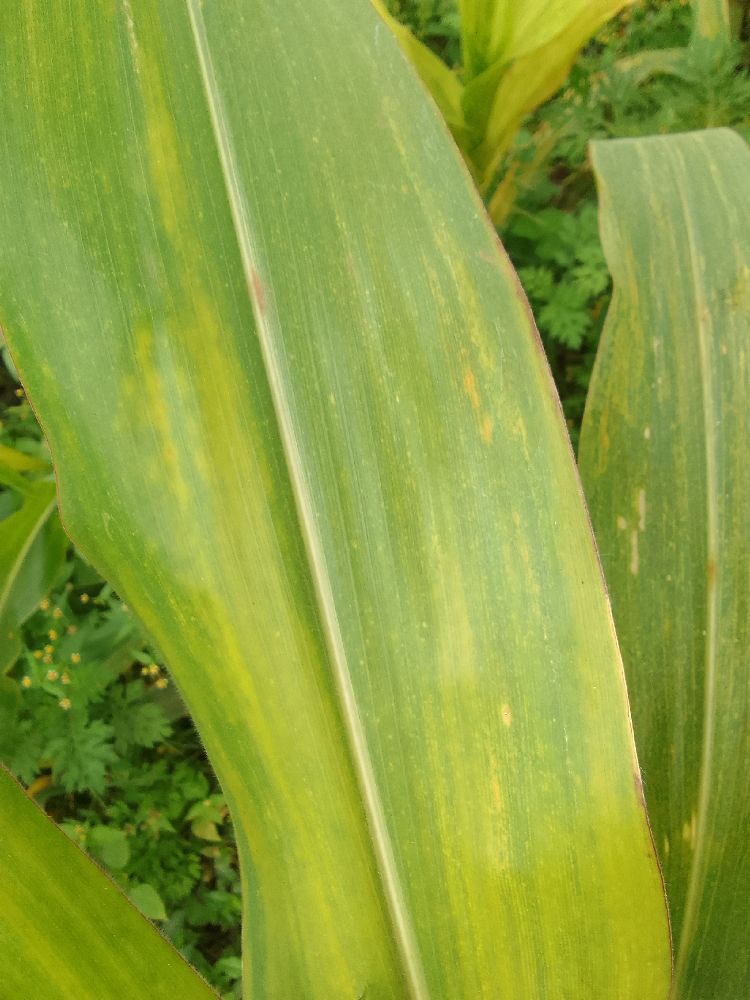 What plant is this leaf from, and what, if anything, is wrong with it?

maize, maize lethal necrosis
